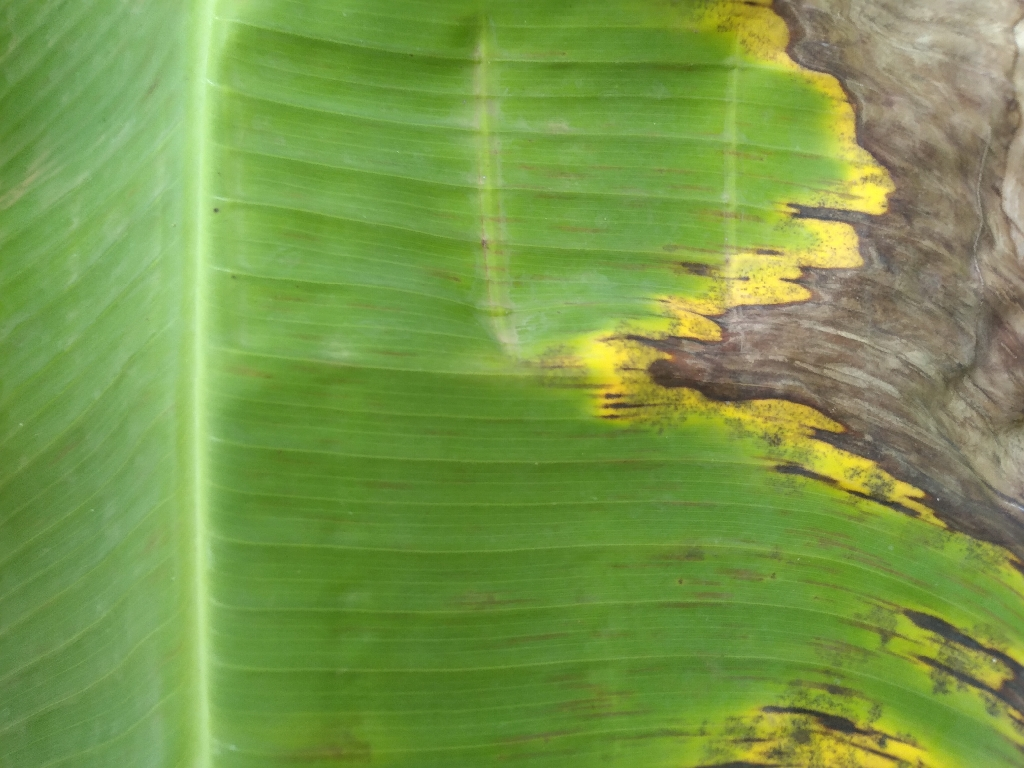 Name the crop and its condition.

banana, black sigatoka
